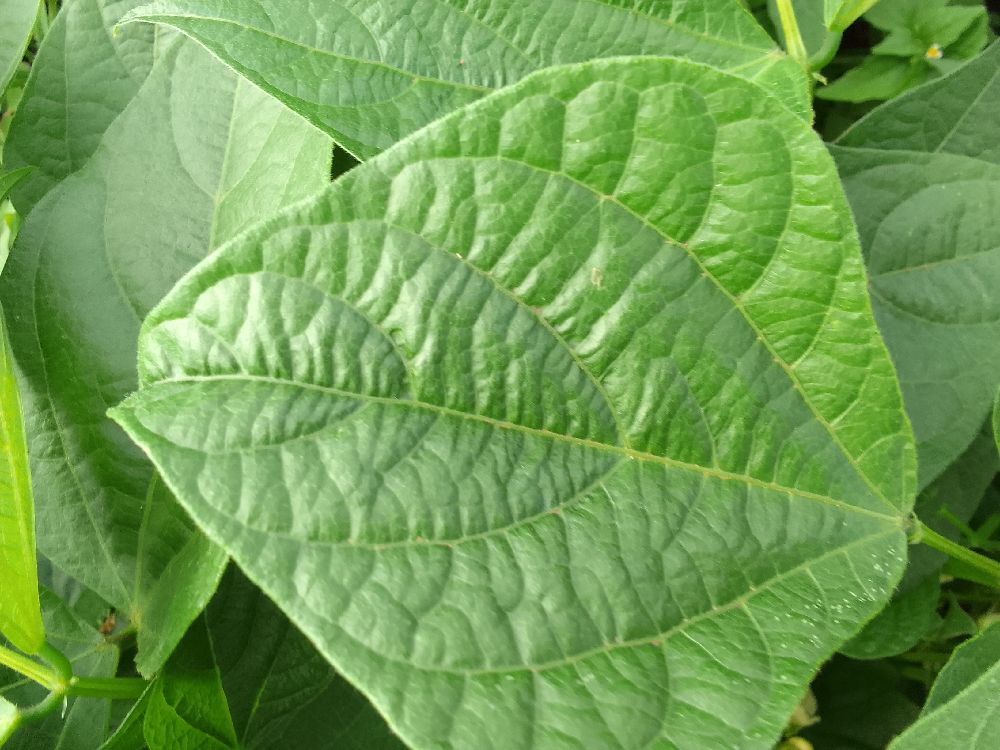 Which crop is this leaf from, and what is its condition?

common bean, healthy
